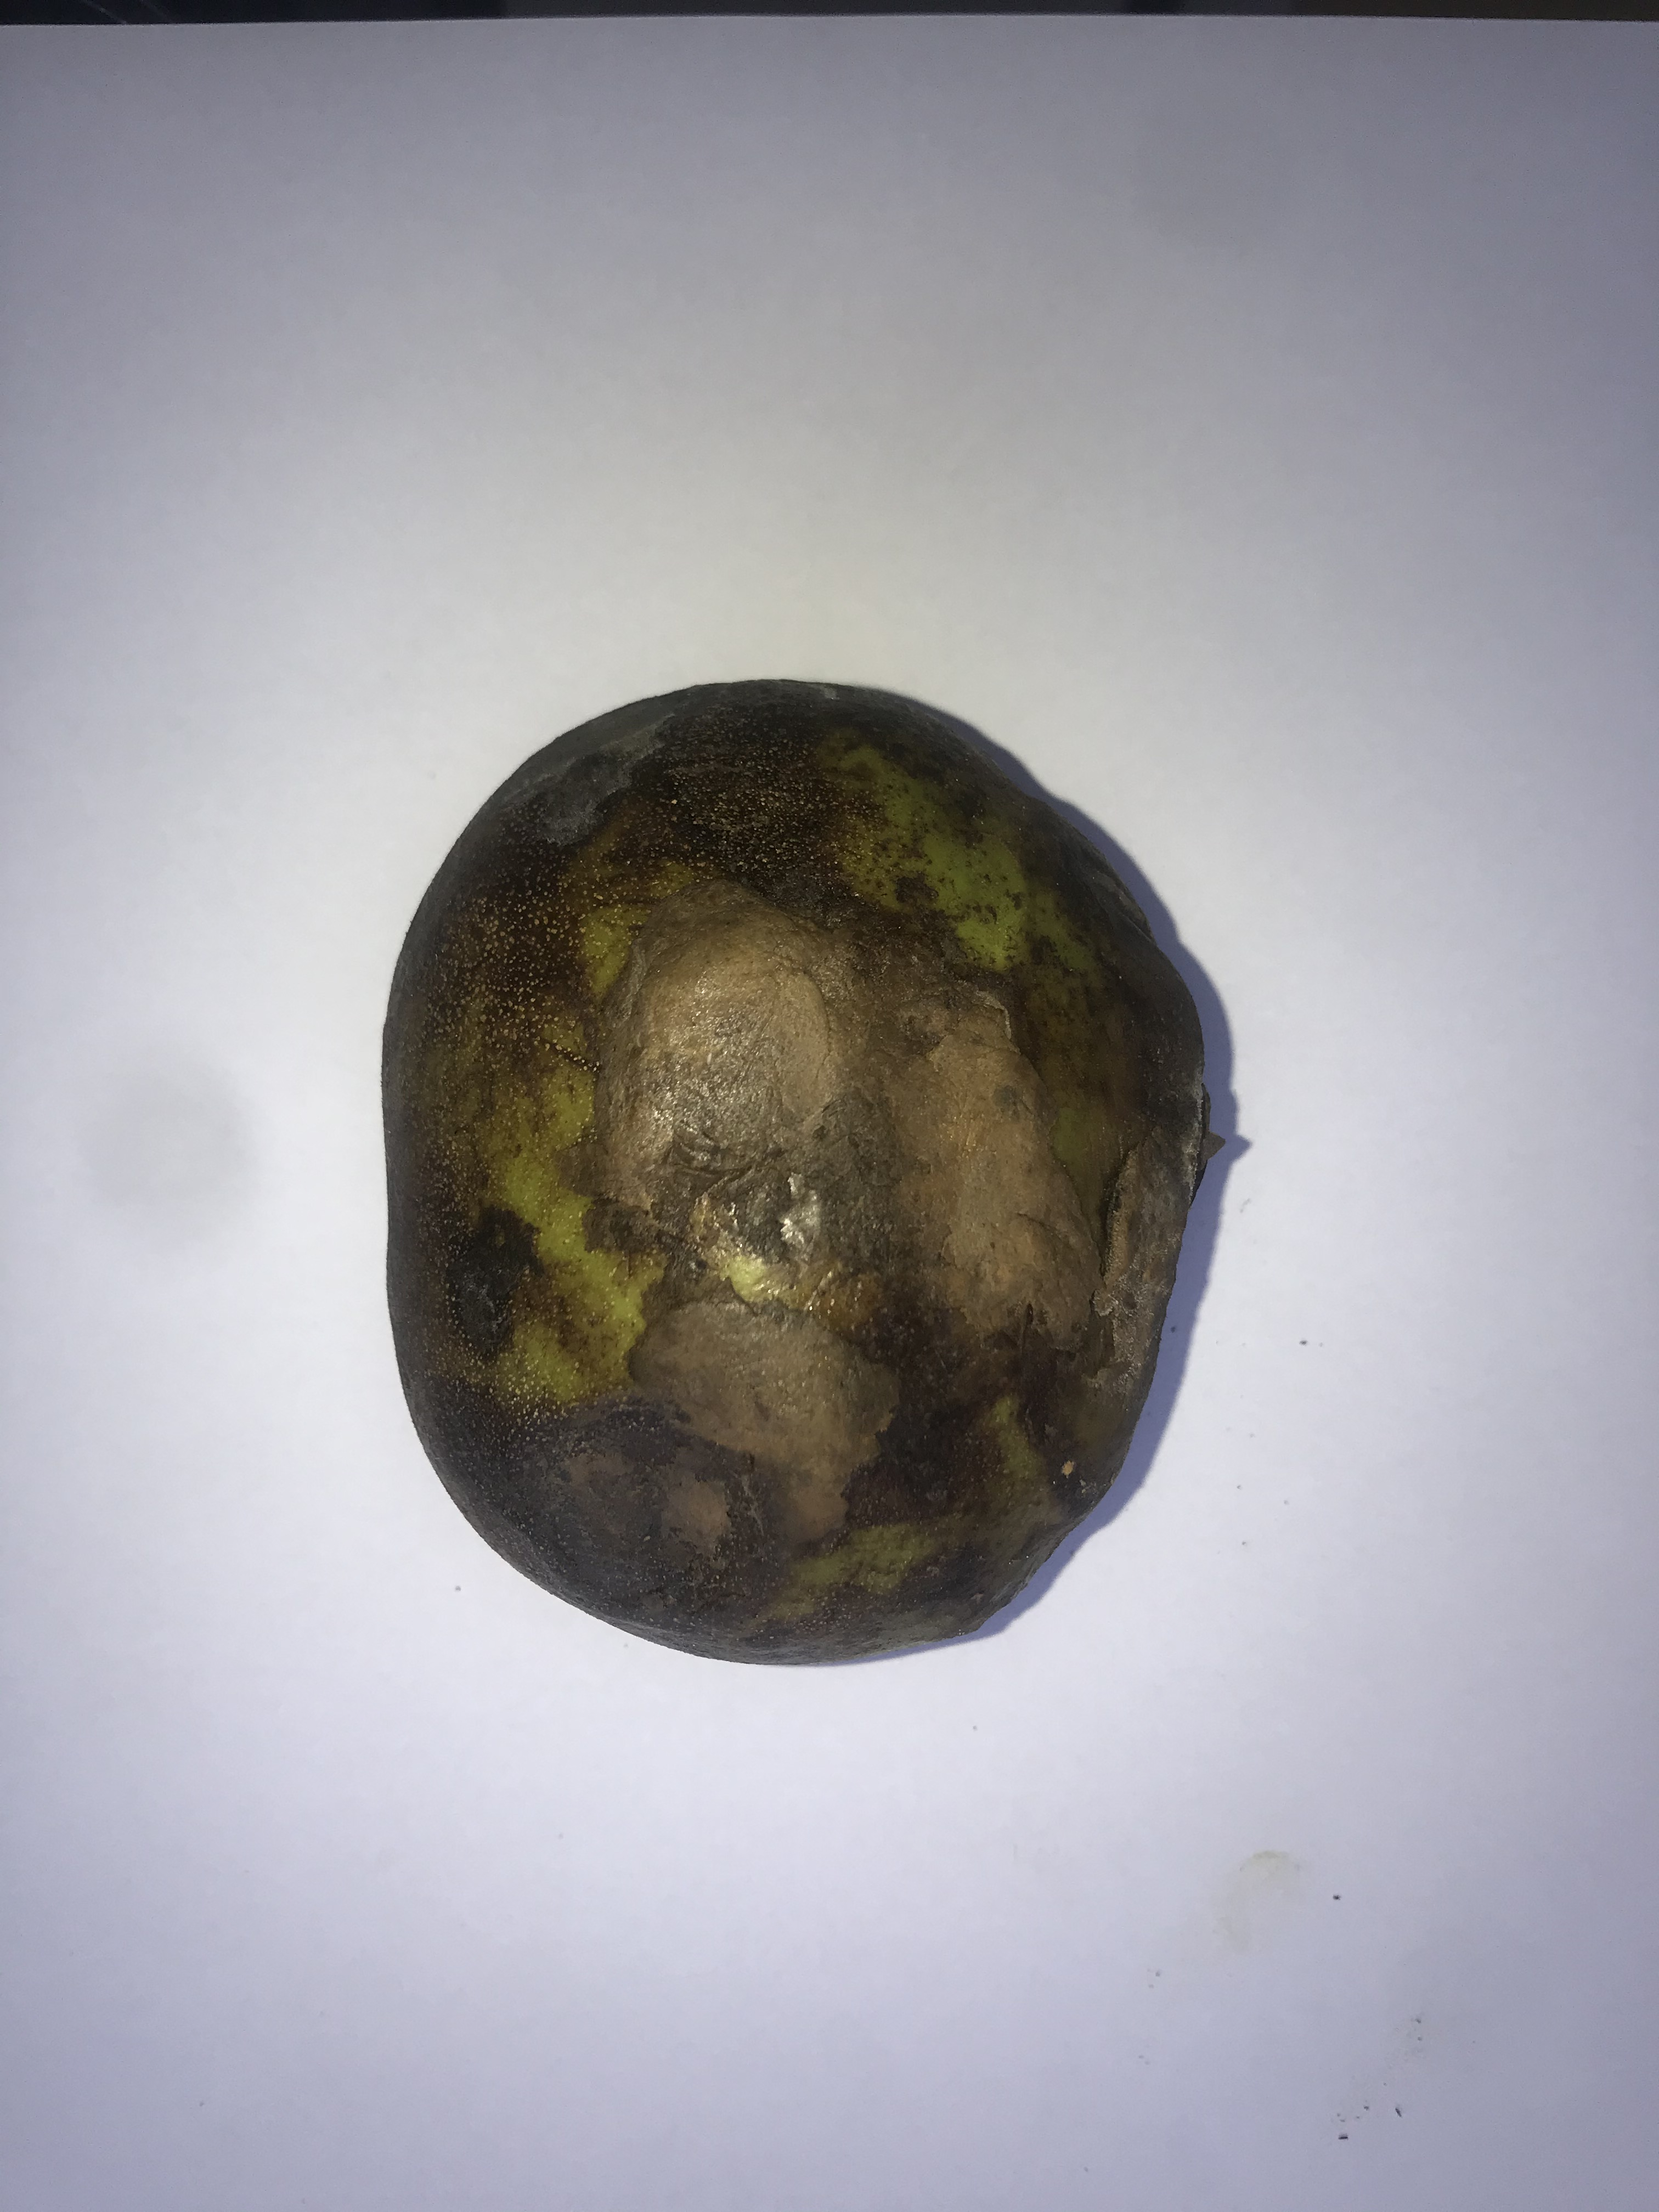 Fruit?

pequi
